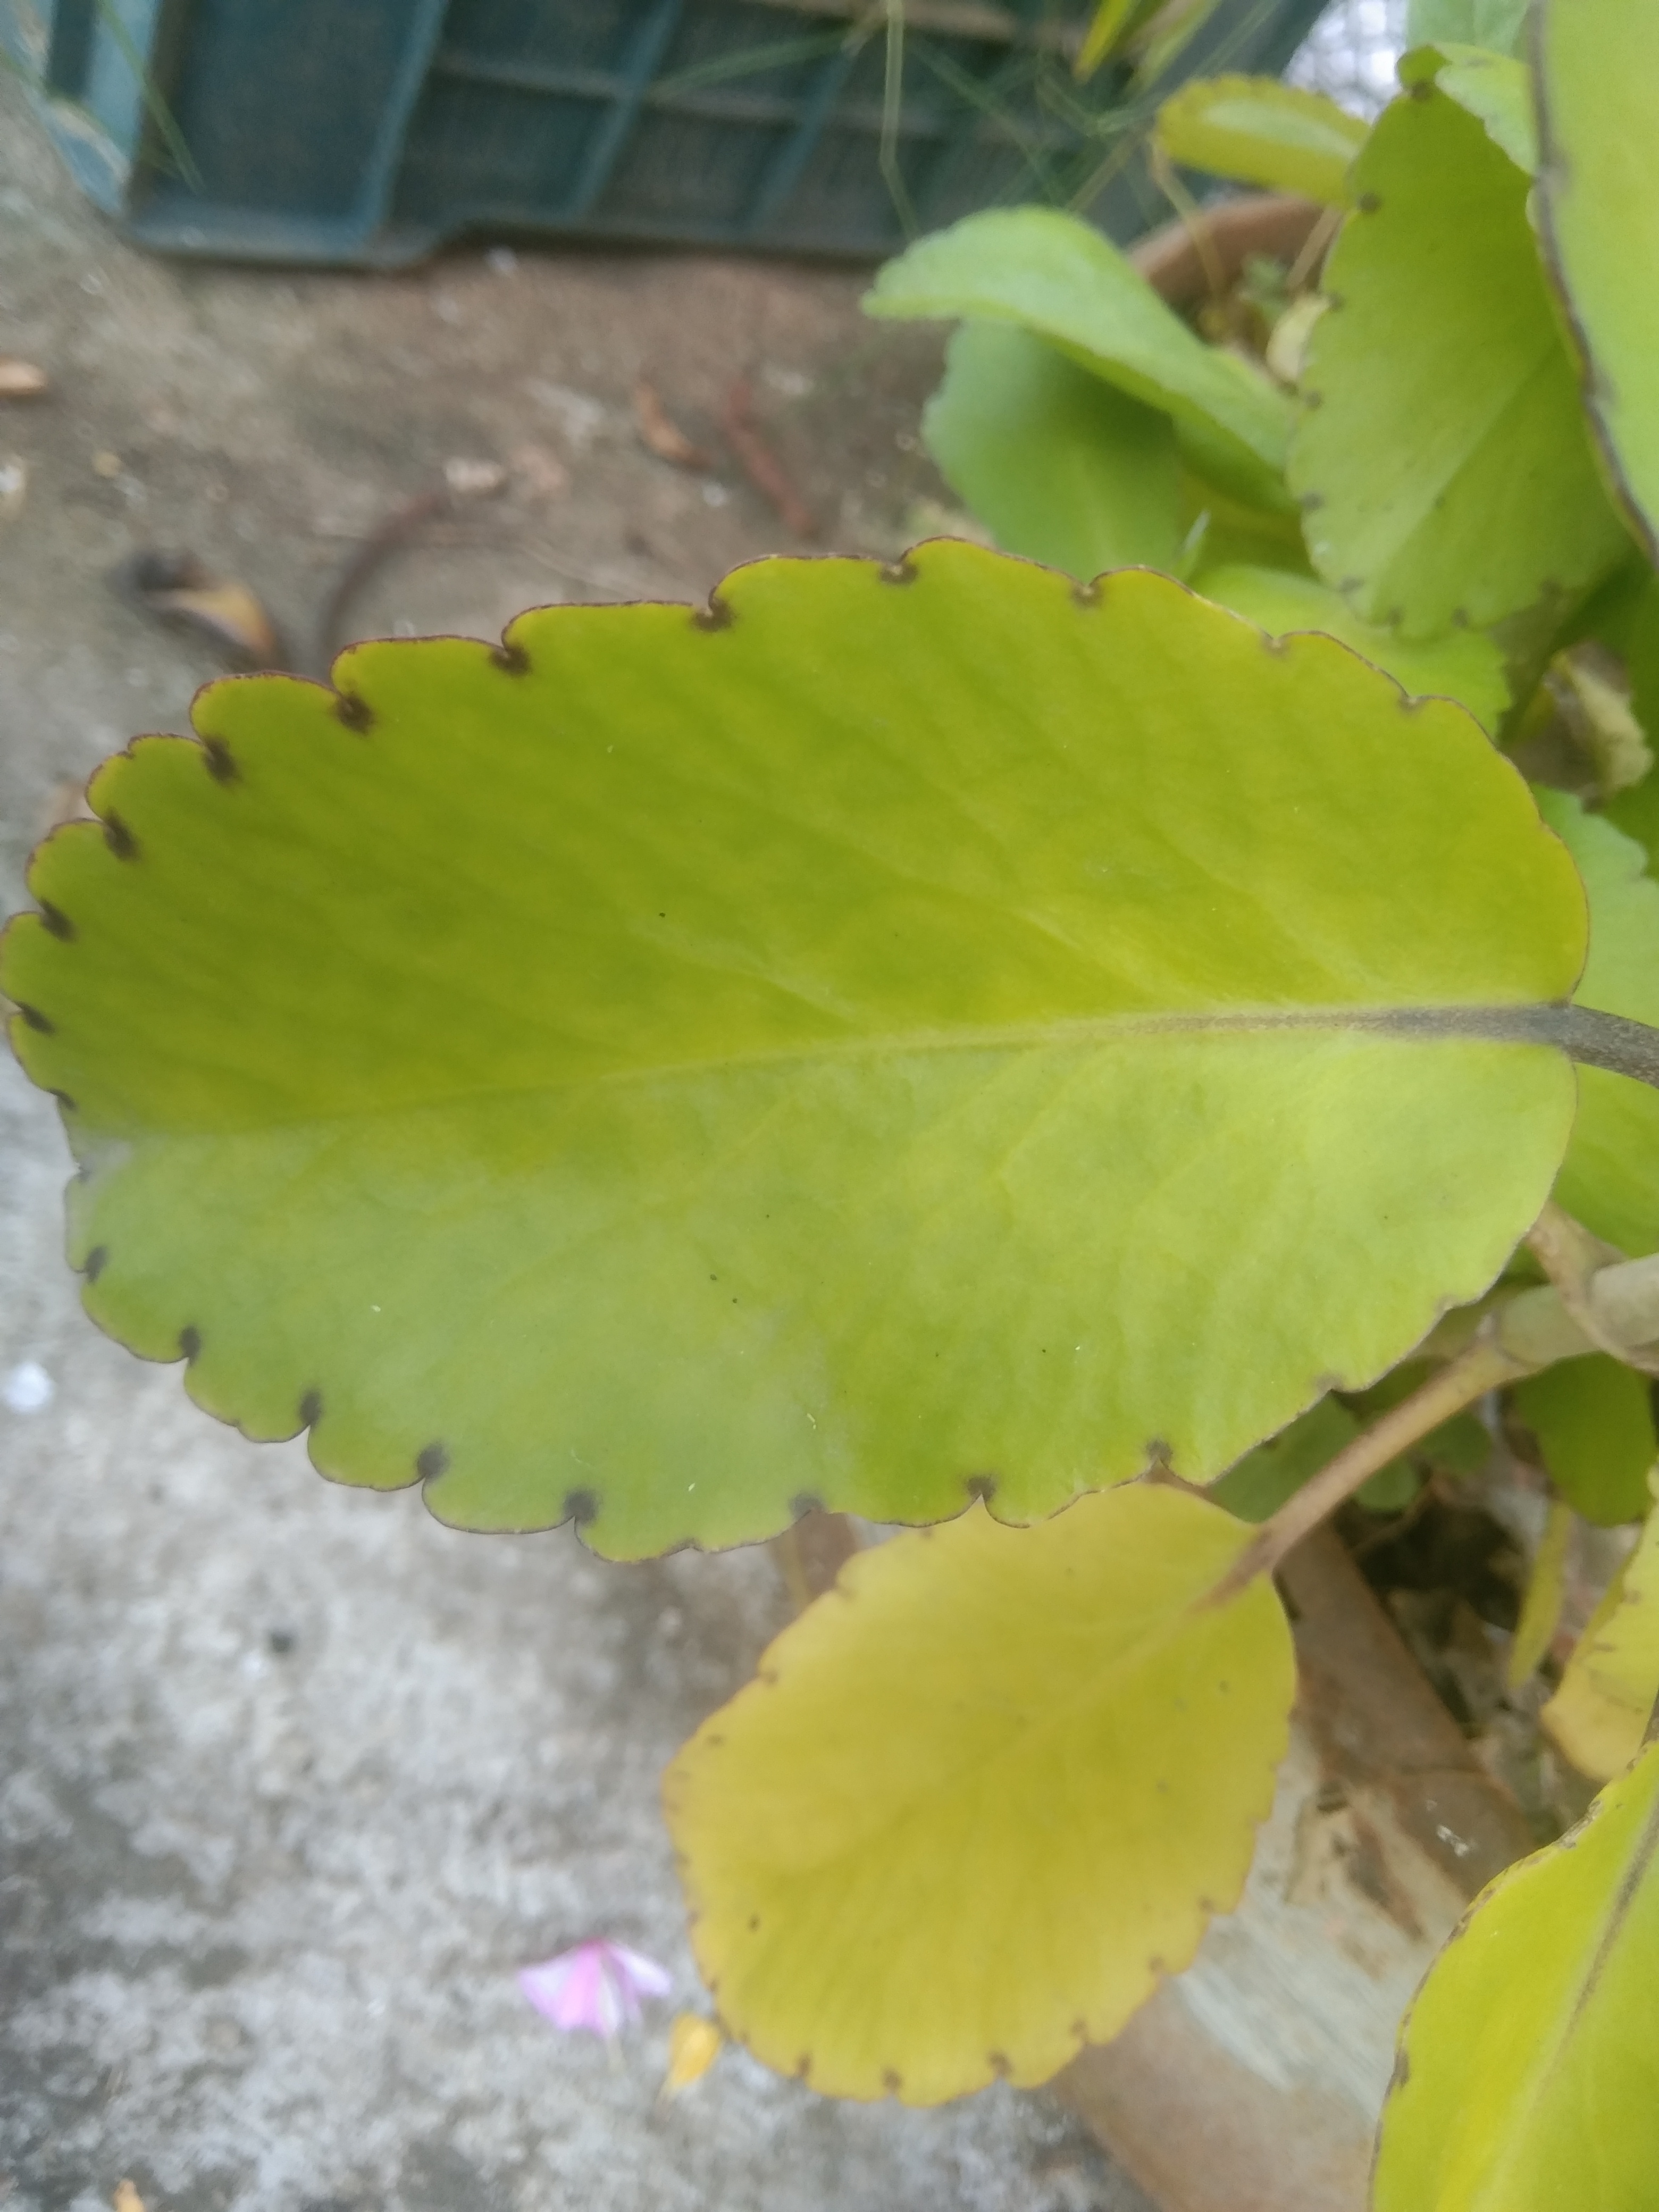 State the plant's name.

pathorkuci
